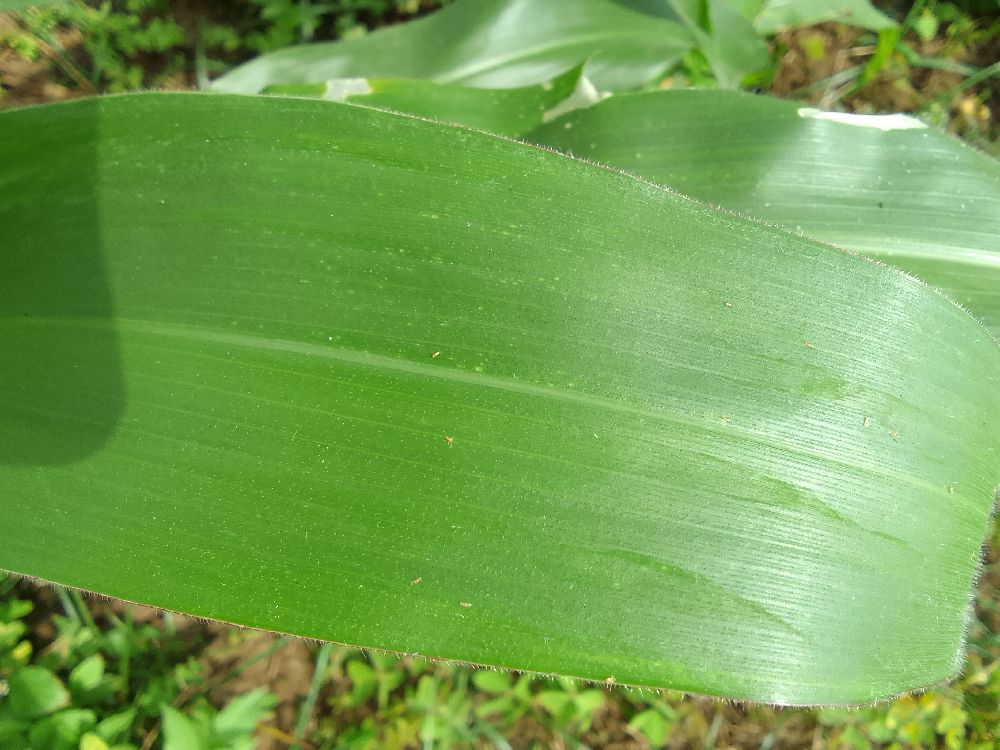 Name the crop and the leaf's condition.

maize, healthy
